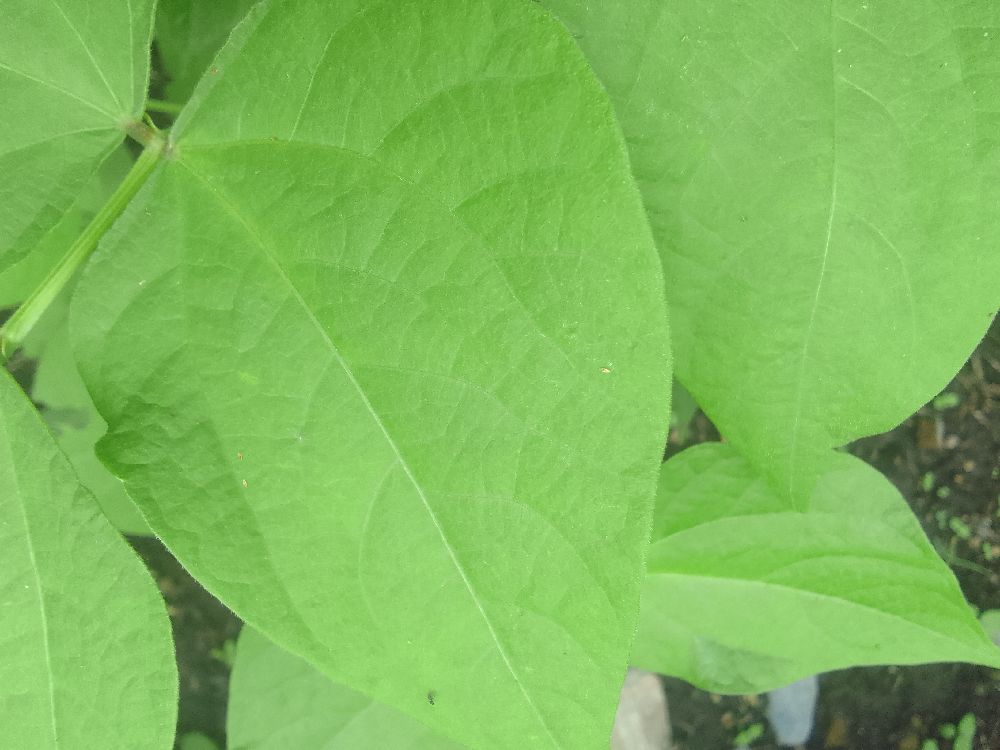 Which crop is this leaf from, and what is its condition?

common bean, healthy
